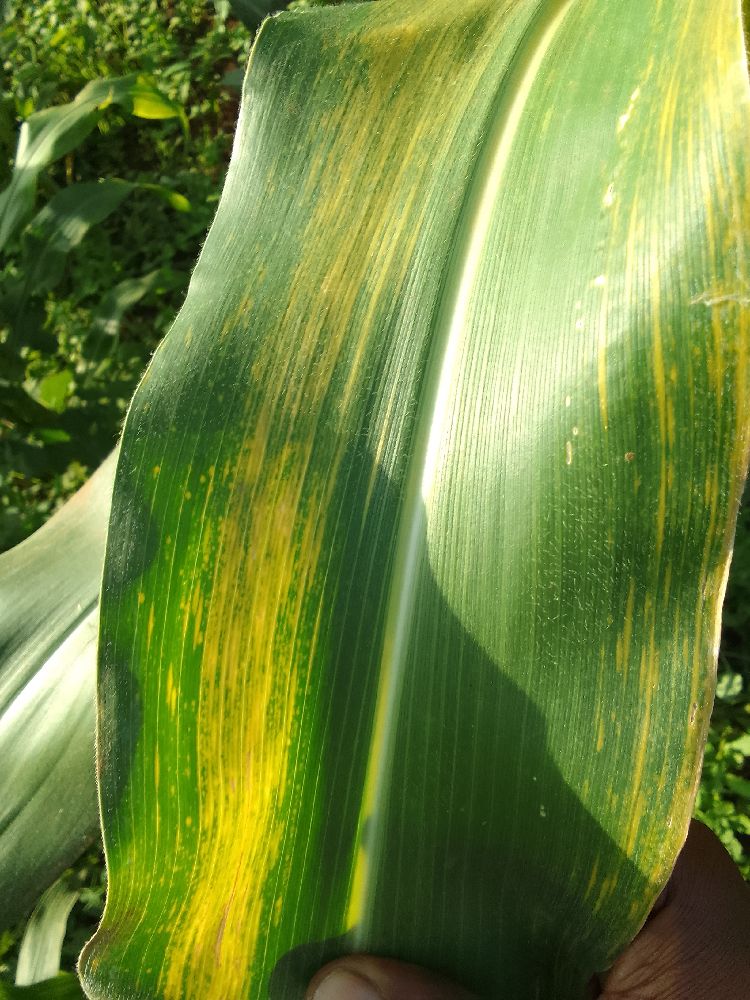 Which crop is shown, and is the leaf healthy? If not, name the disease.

maize, maize lethal necrosis
